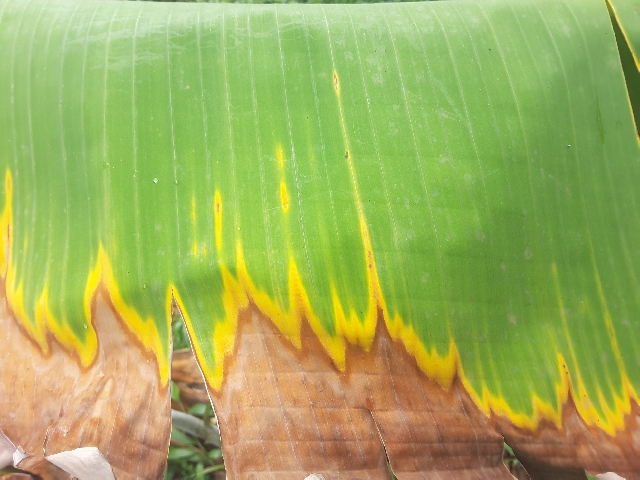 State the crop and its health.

banana, fusarium wilt race 1
